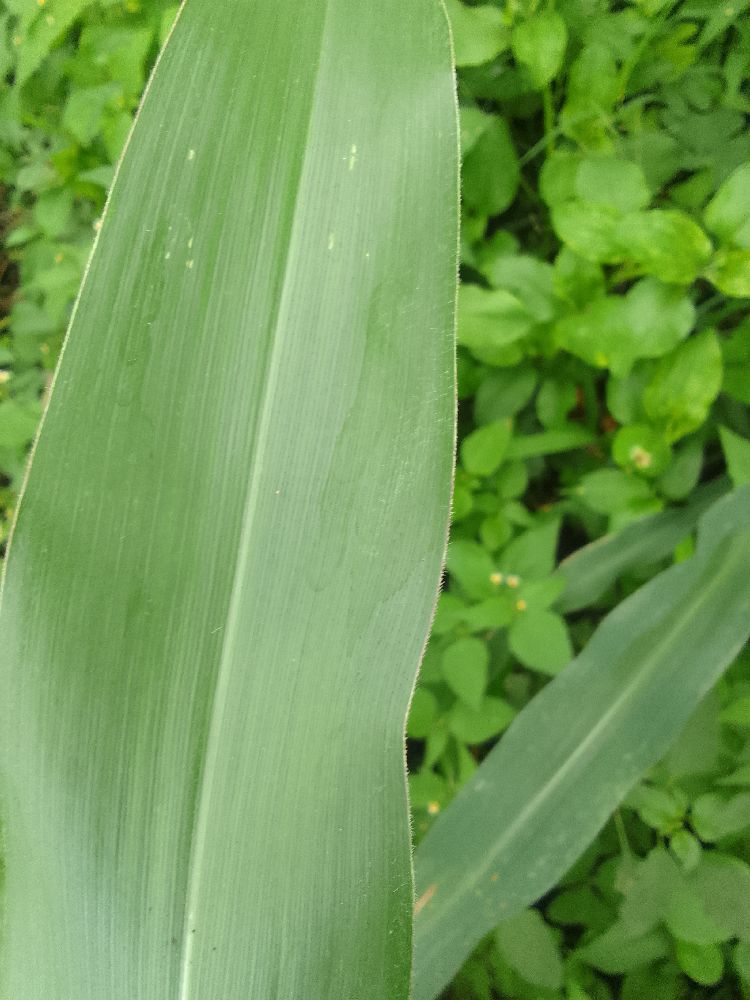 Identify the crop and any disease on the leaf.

maize, healthy
